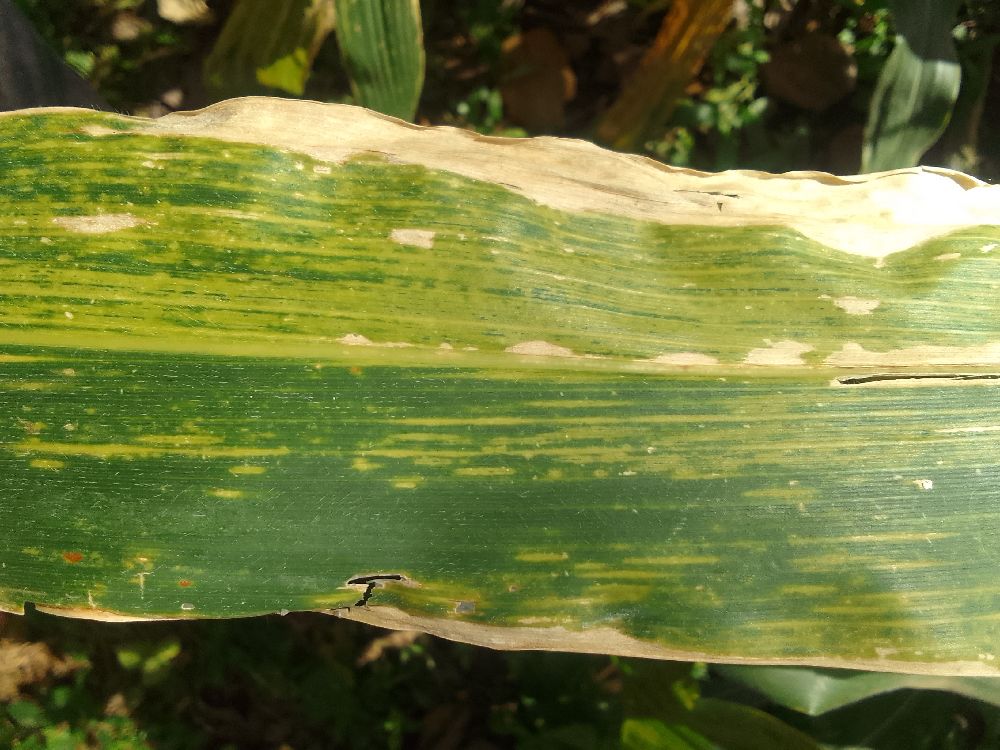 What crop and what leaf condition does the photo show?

maize, maize lethal necrosis
